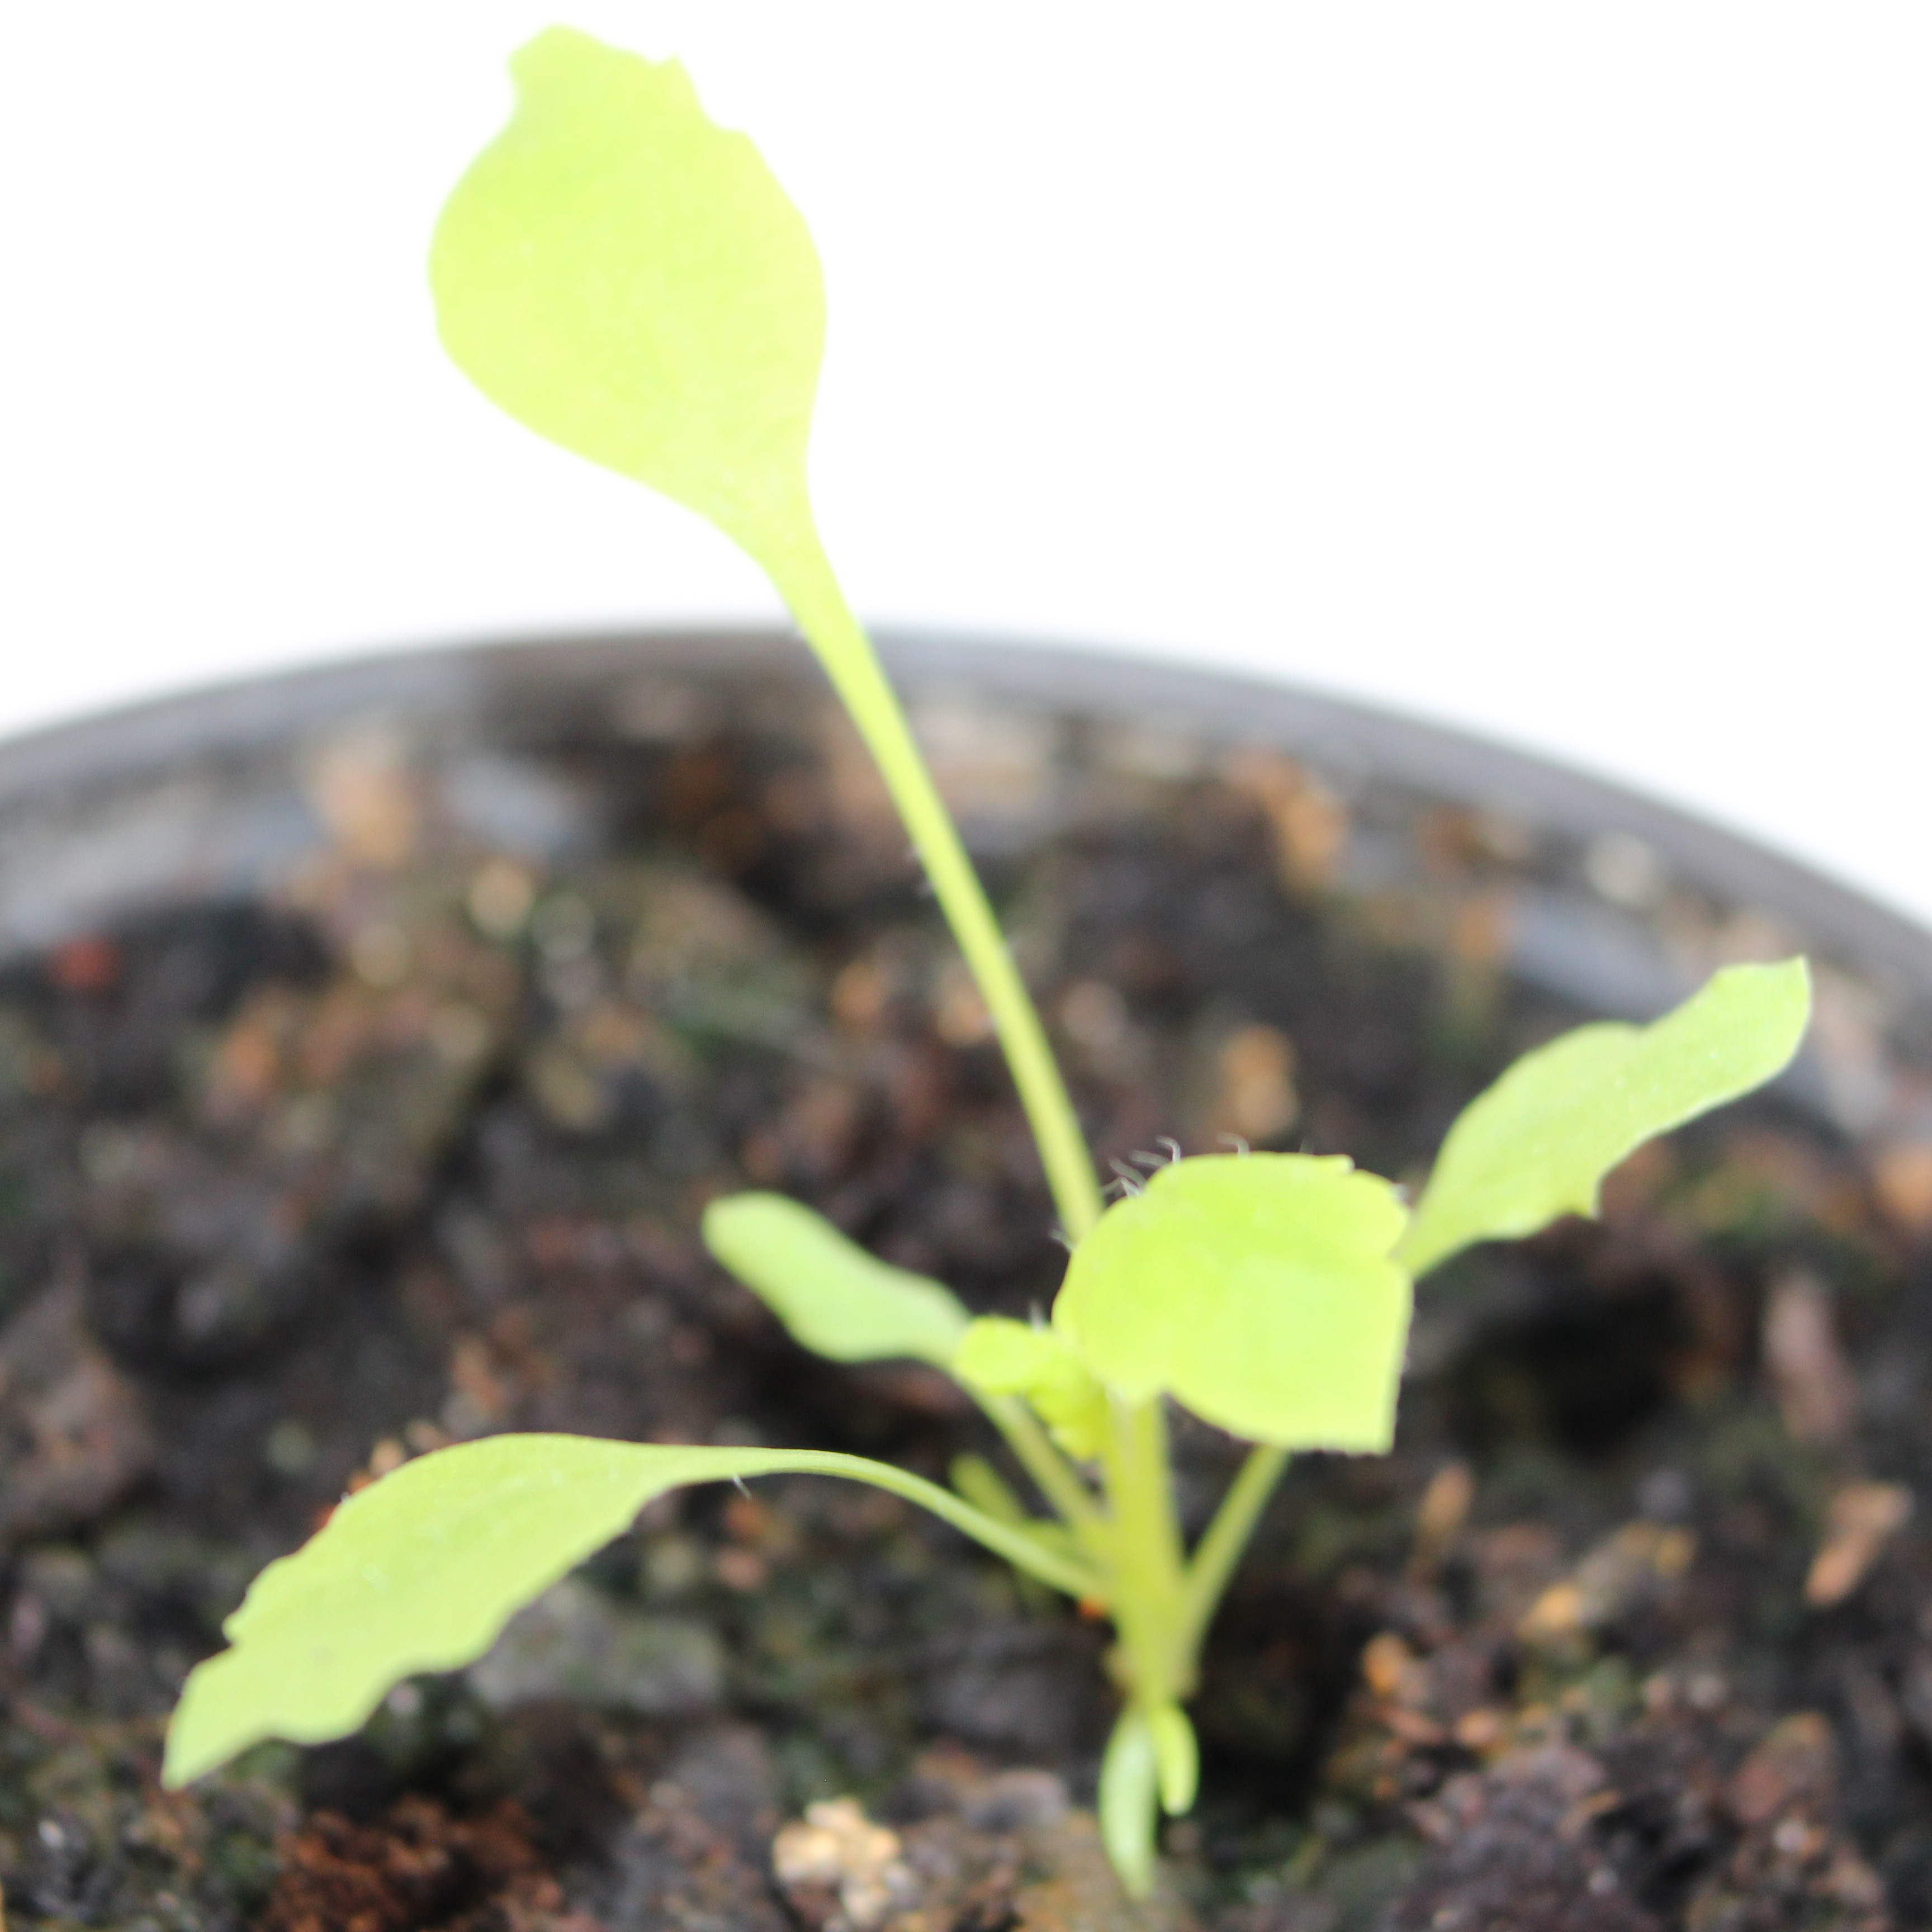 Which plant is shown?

Papaver rhoeas
